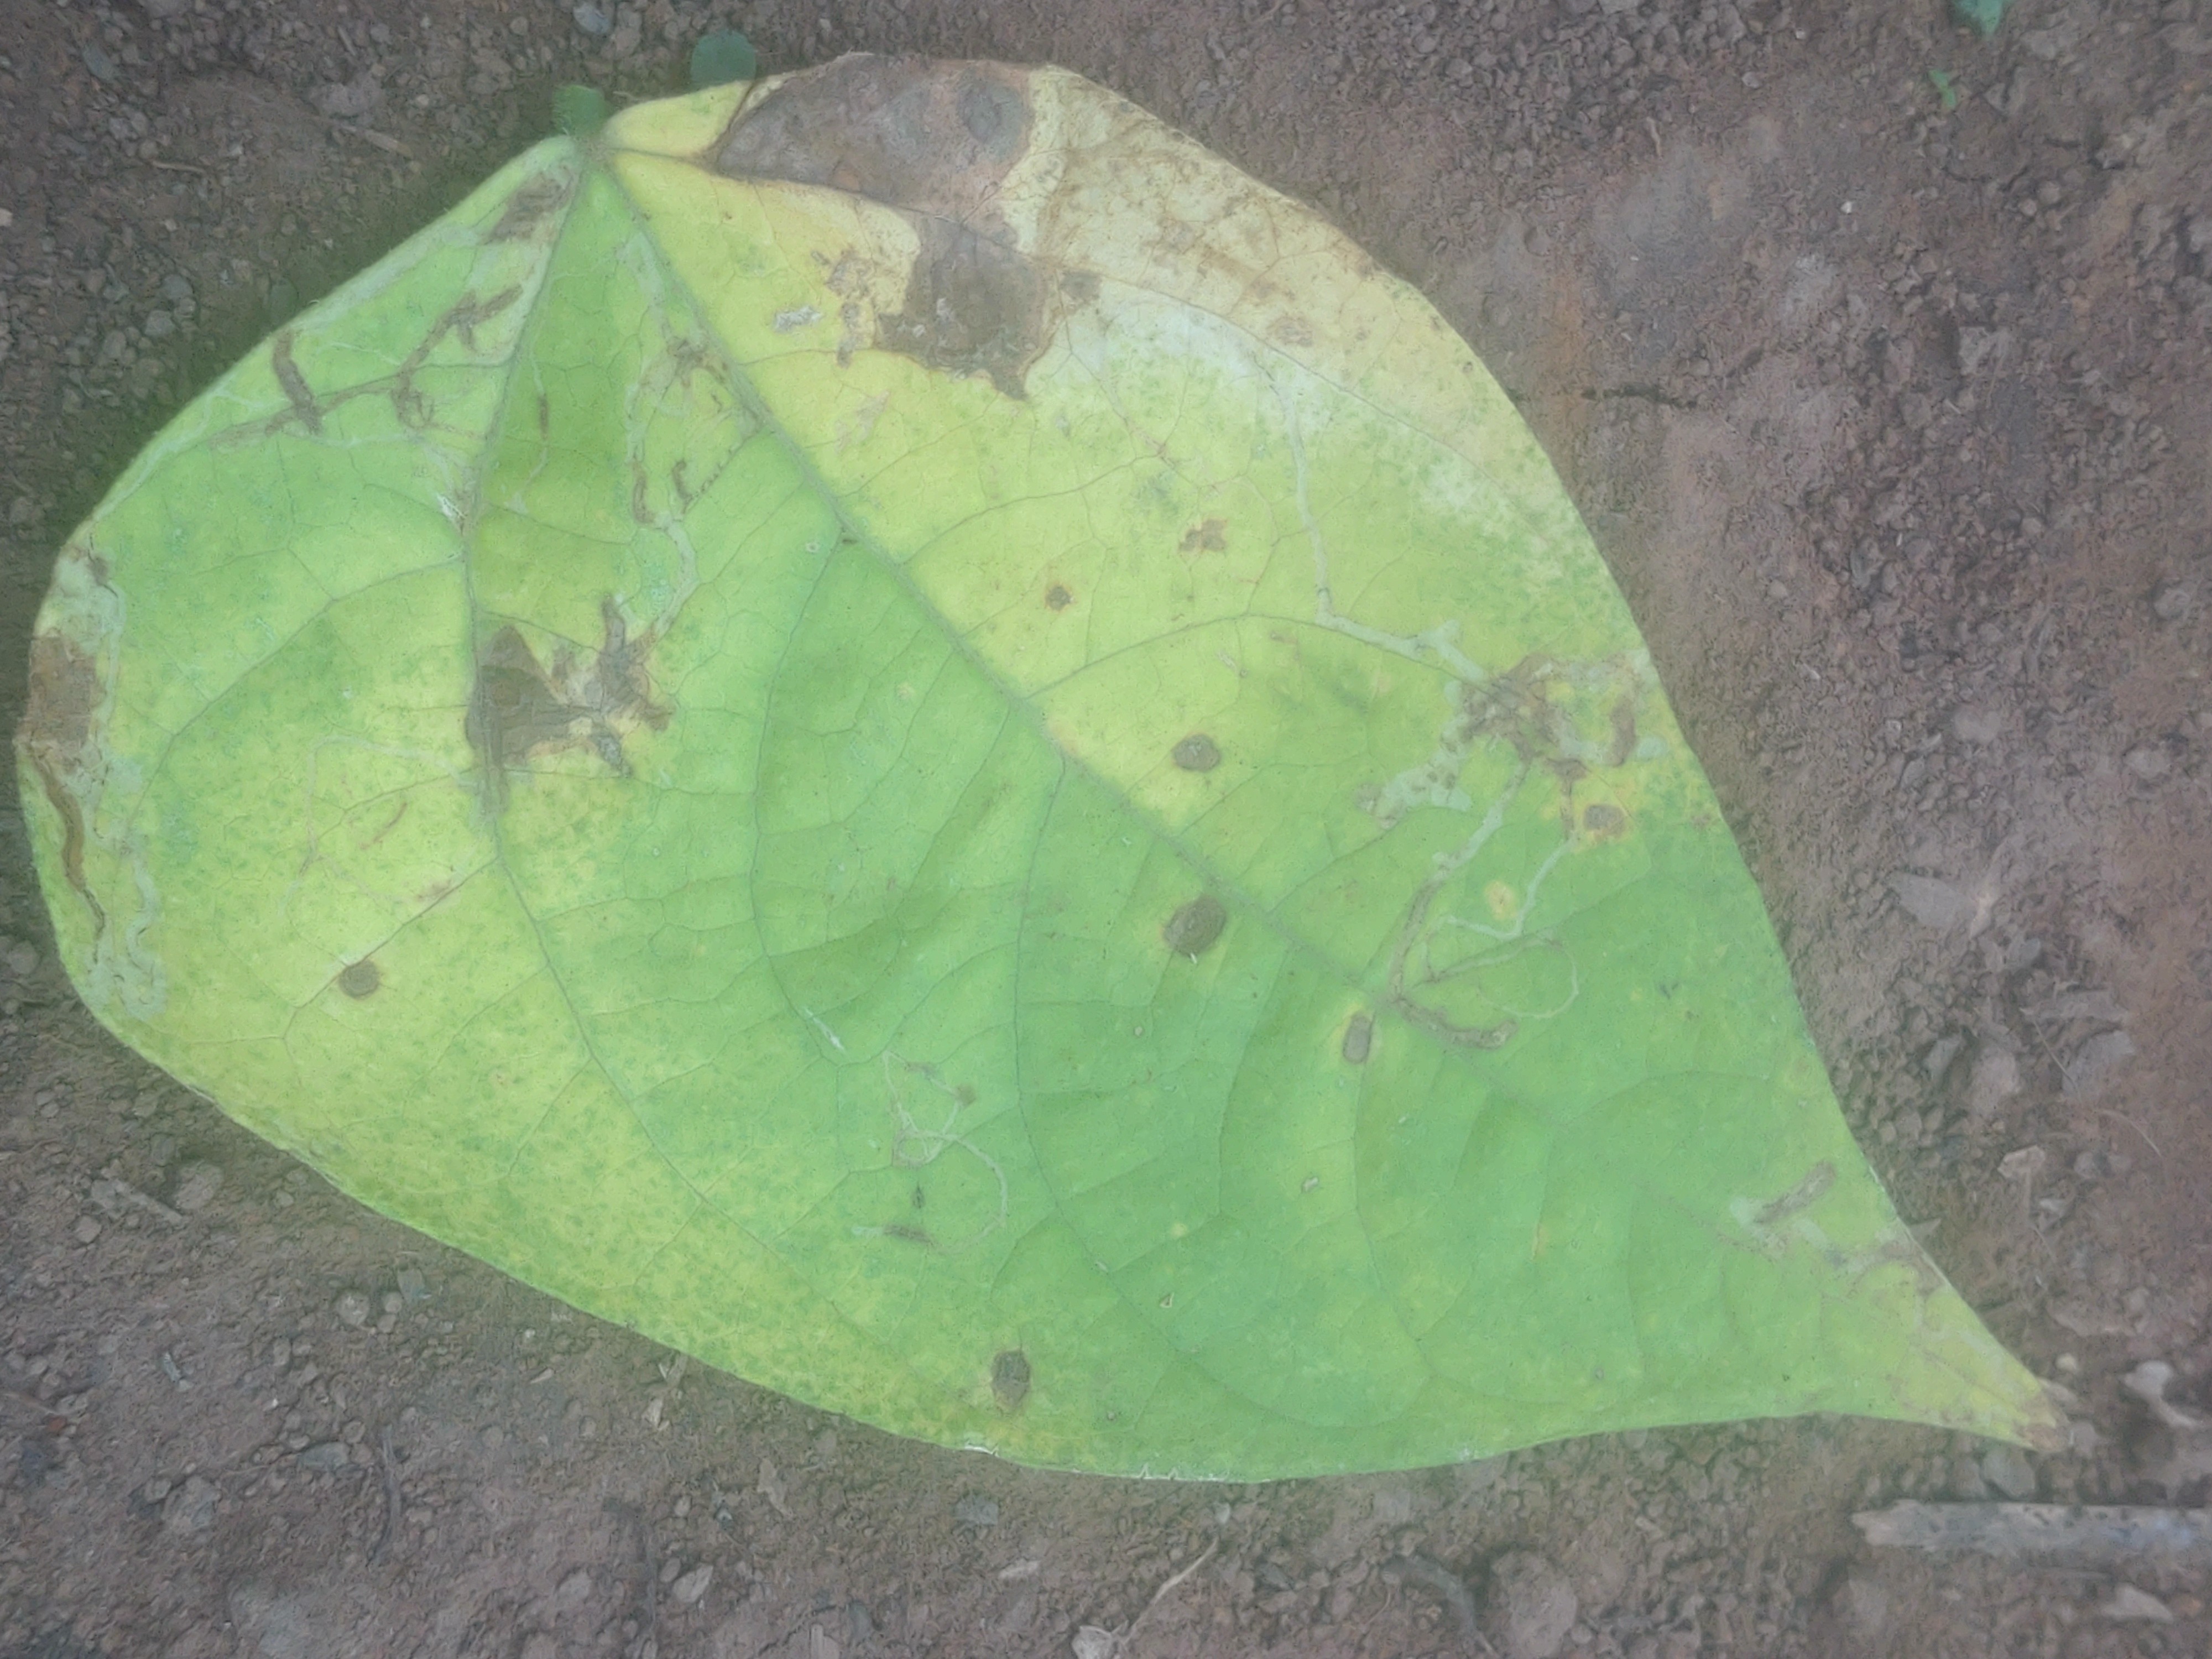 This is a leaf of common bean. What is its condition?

anthracnose
